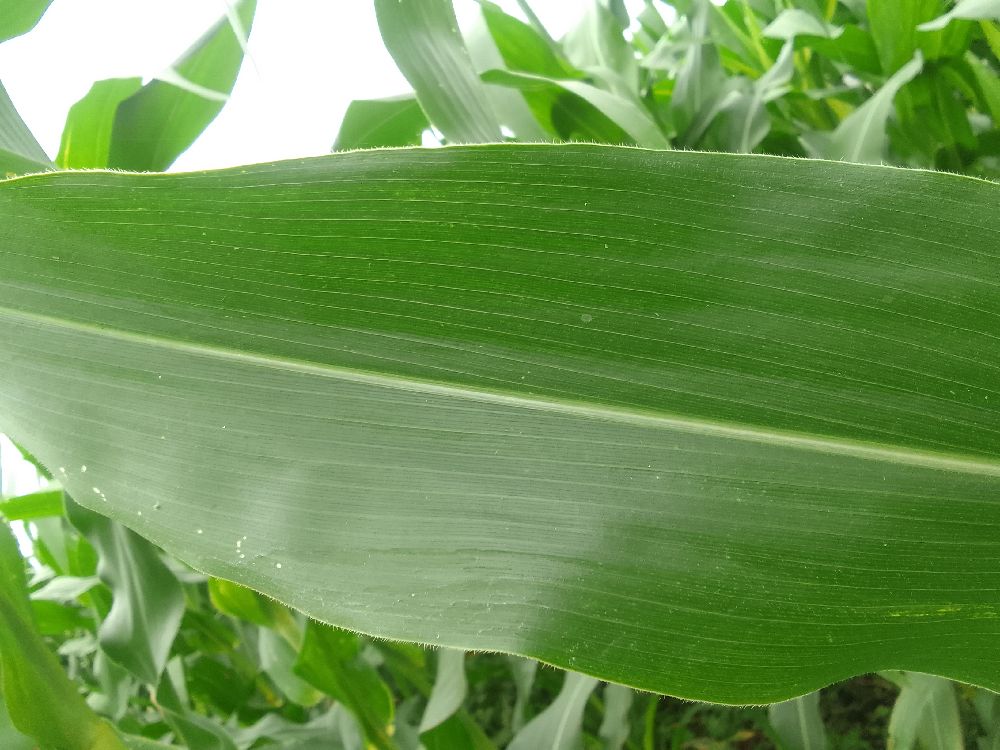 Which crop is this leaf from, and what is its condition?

maize, healthy
